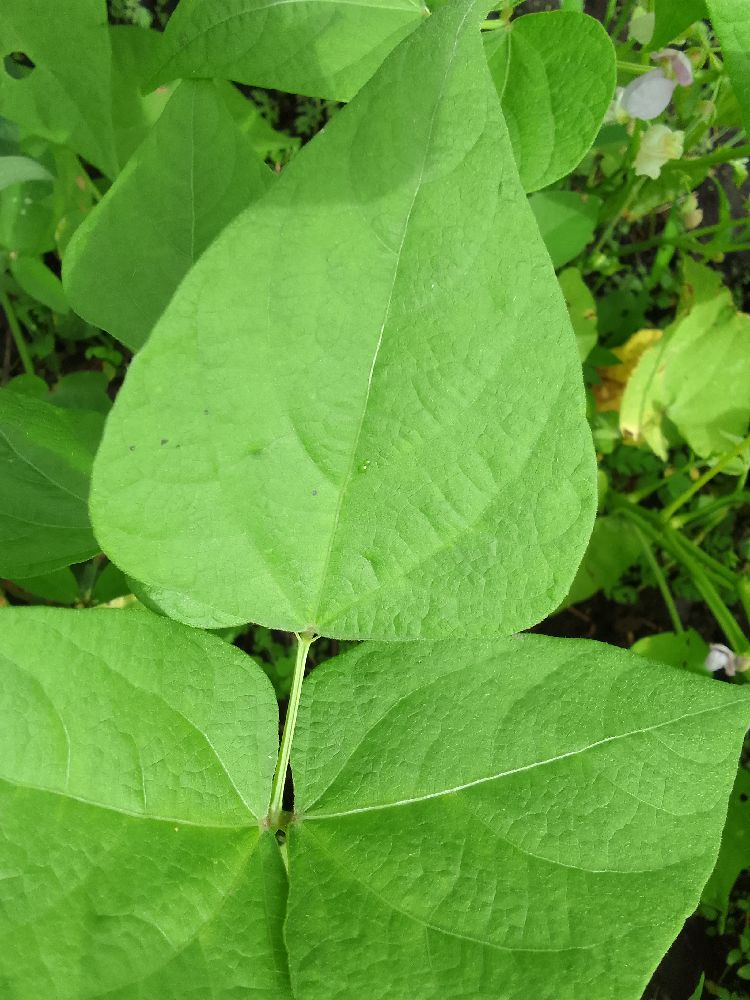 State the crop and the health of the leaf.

common bean, healthy
